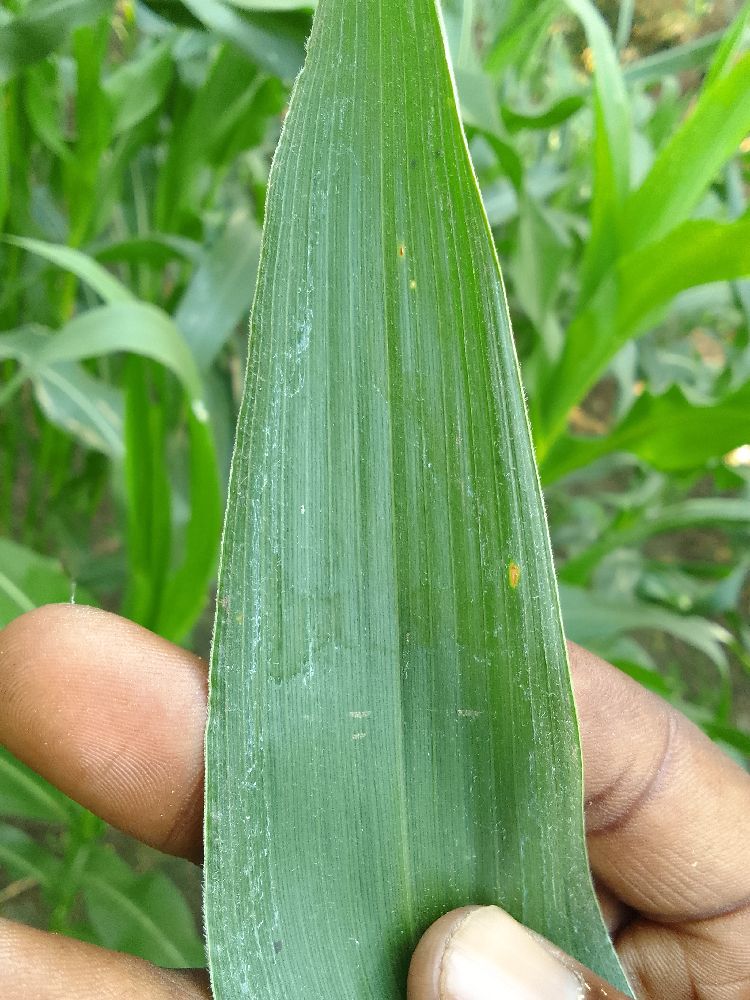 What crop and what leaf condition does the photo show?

maize, healthy
